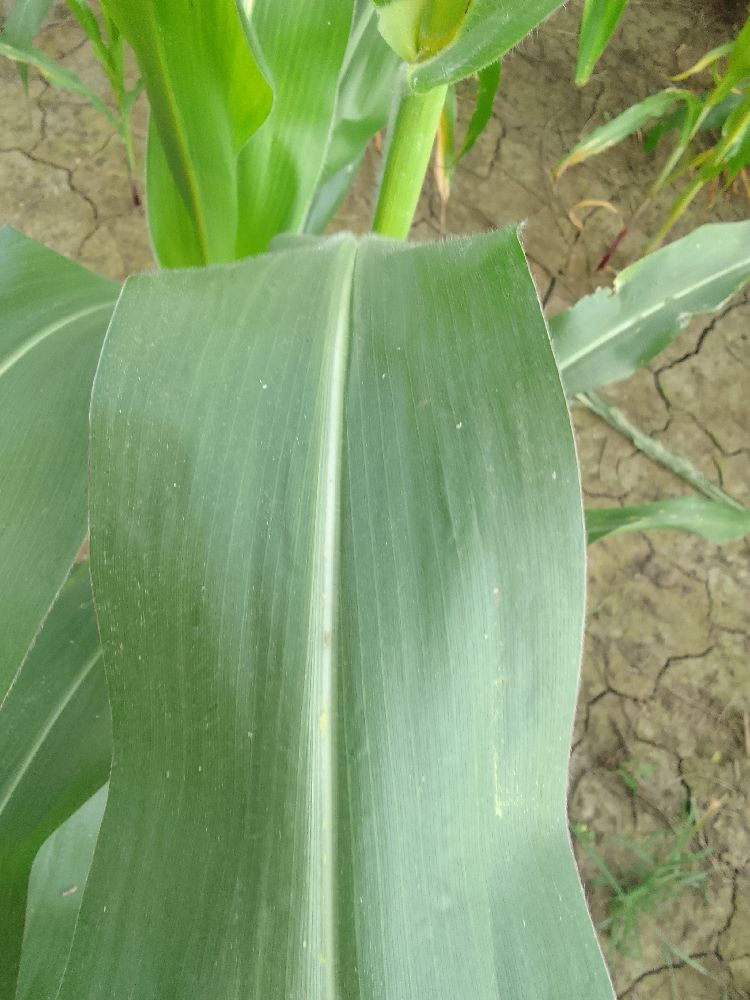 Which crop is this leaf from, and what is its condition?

maize, healthy
